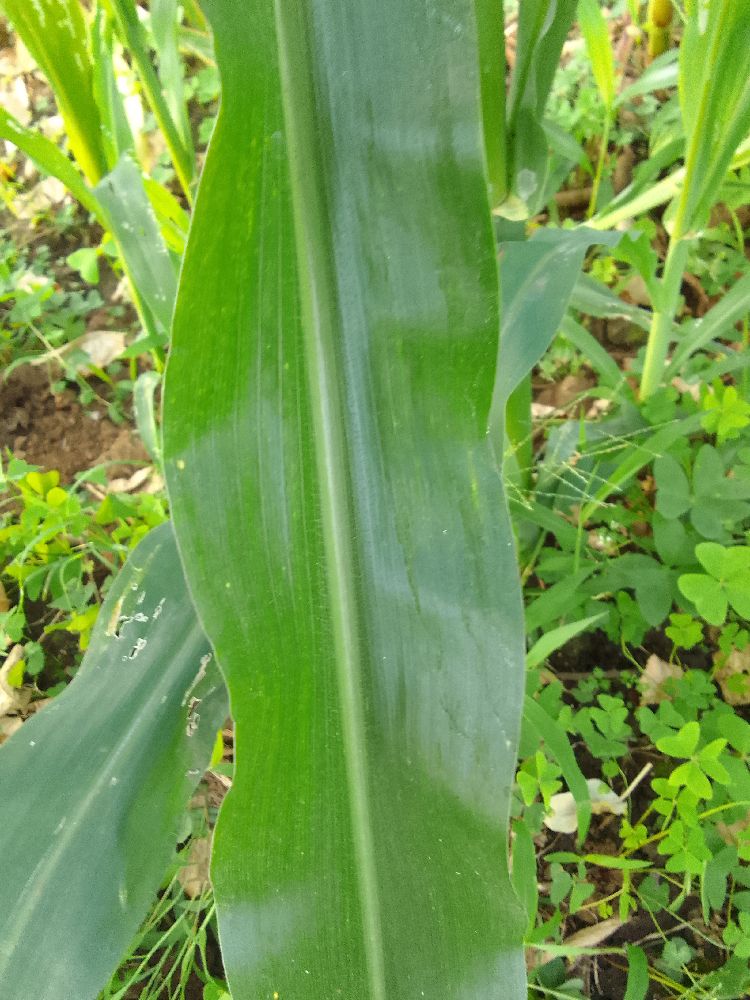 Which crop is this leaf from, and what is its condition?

maize, healthy
